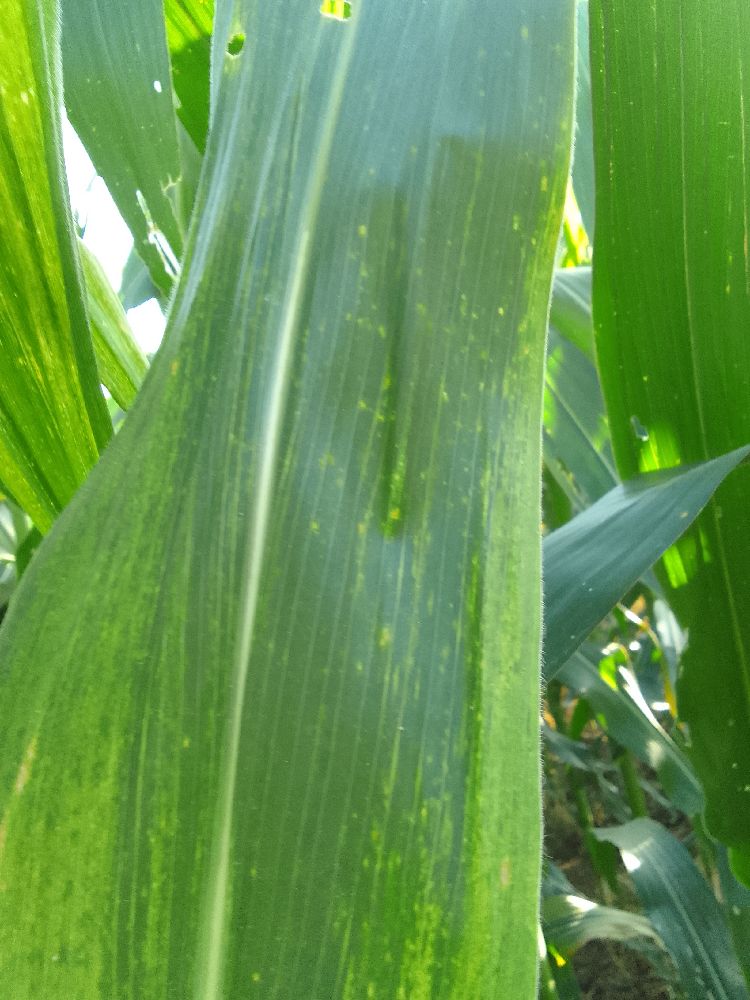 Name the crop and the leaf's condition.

maize, maize lethal necrosis
